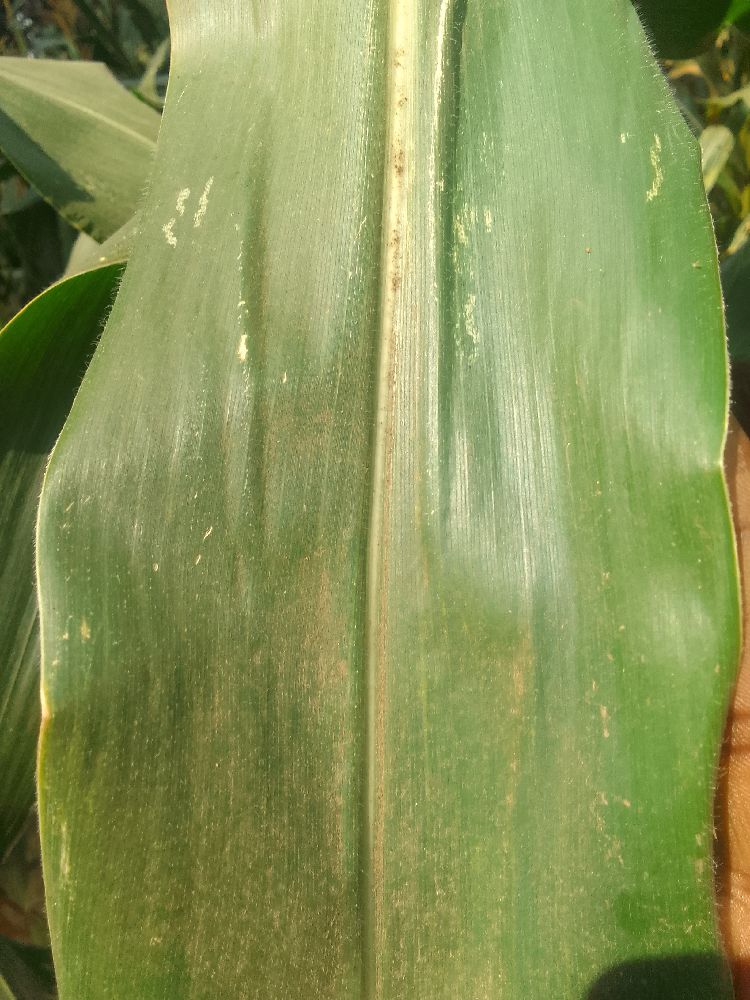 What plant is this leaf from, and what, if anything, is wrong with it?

maize, healthy
